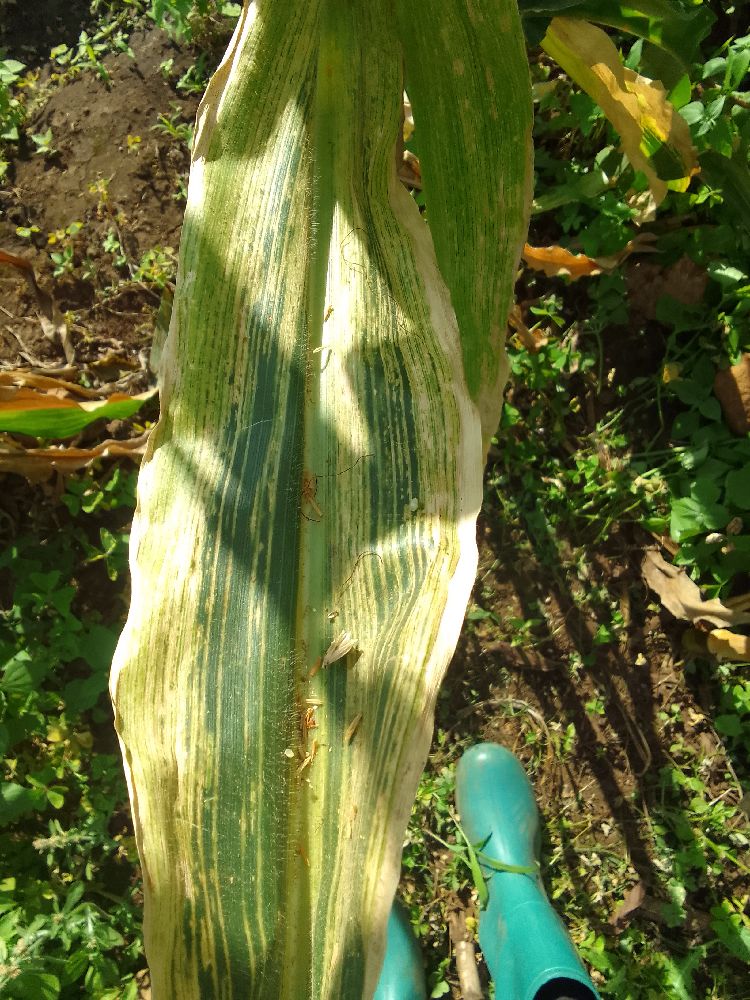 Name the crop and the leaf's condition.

maize, maize lethal necrosis
